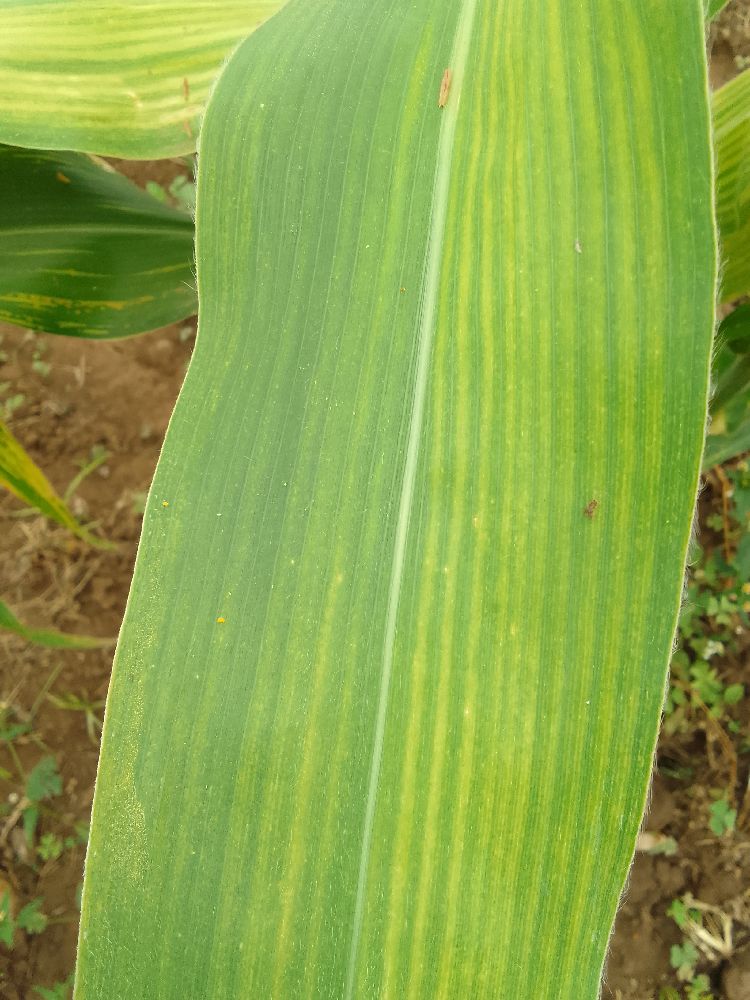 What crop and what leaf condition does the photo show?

maize, maize lethal necrosis
